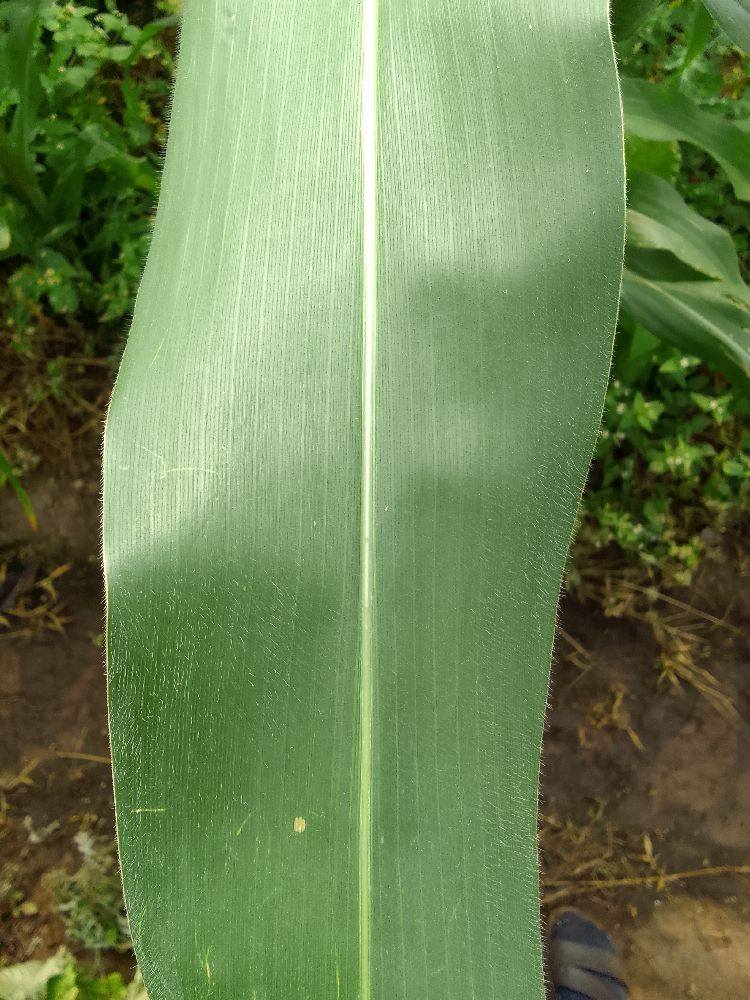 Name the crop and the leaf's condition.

maize, healthy
